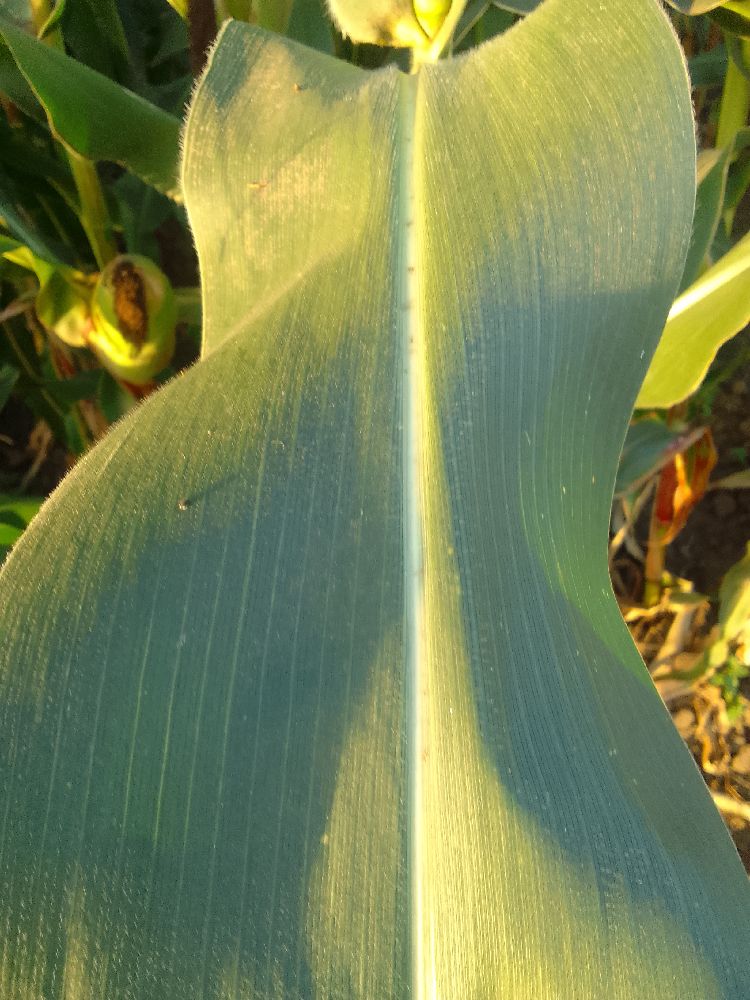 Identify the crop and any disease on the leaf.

maize, healthy
